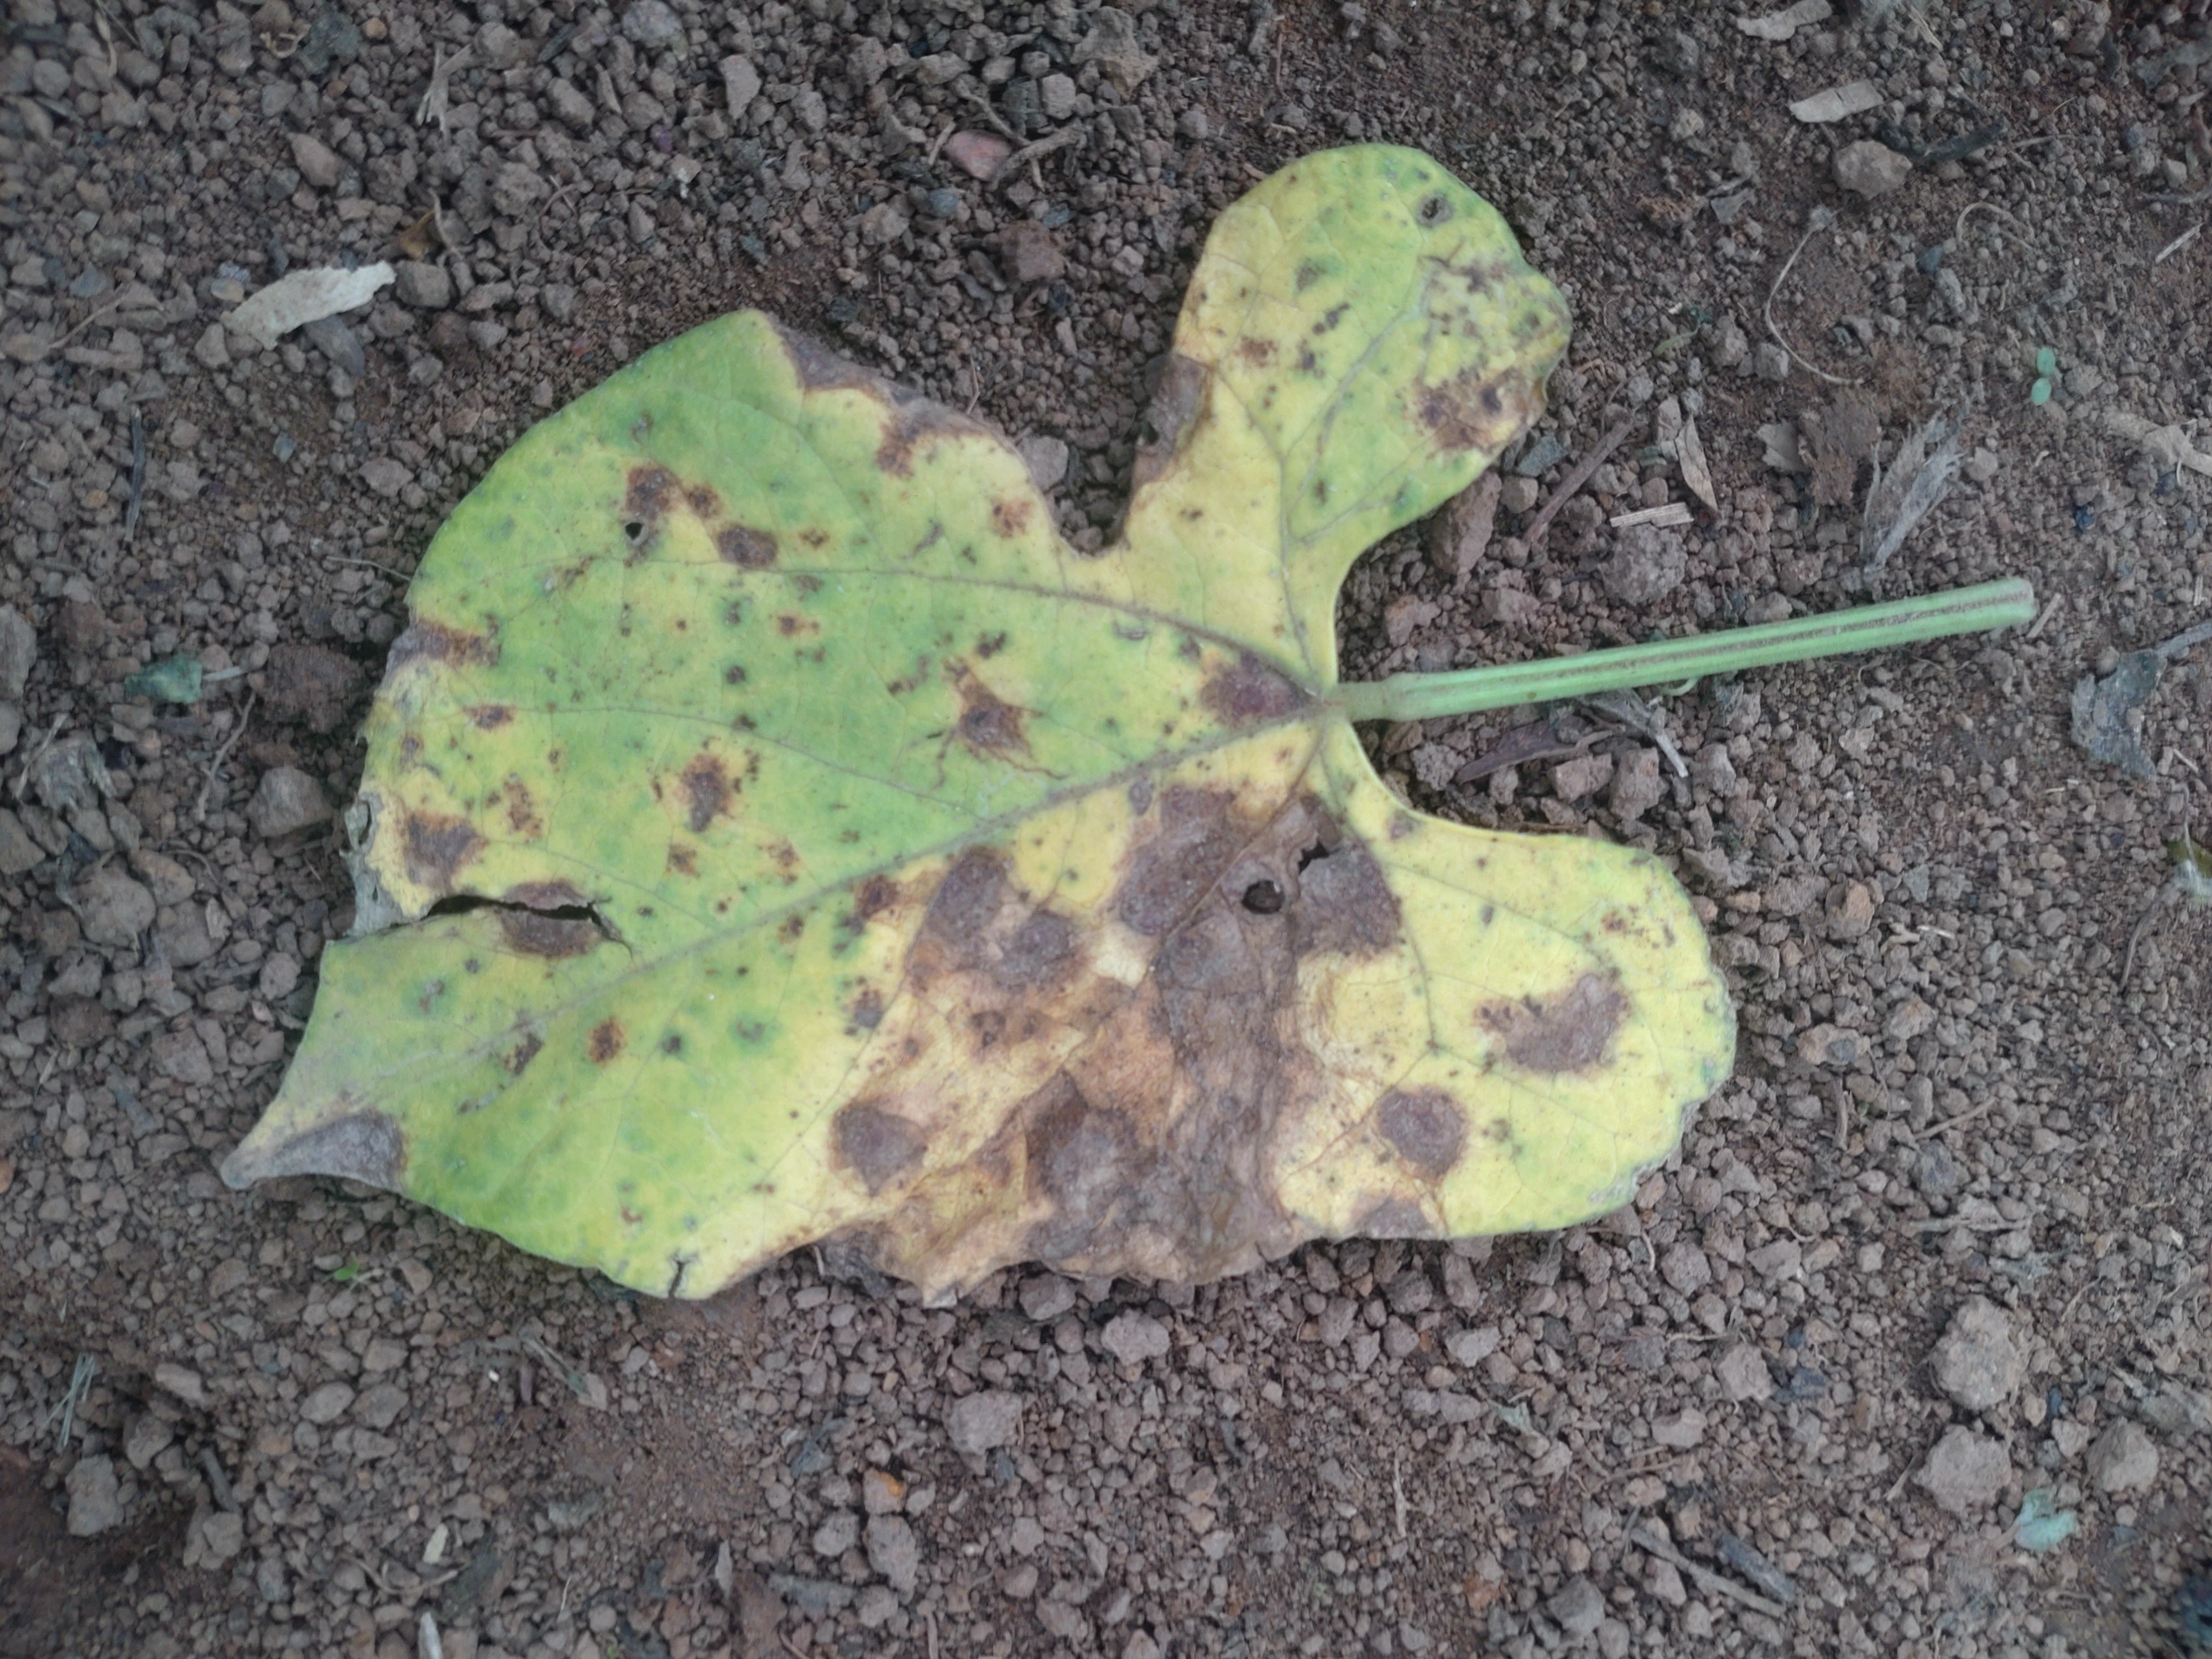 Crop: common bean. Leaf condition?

anthracnose
